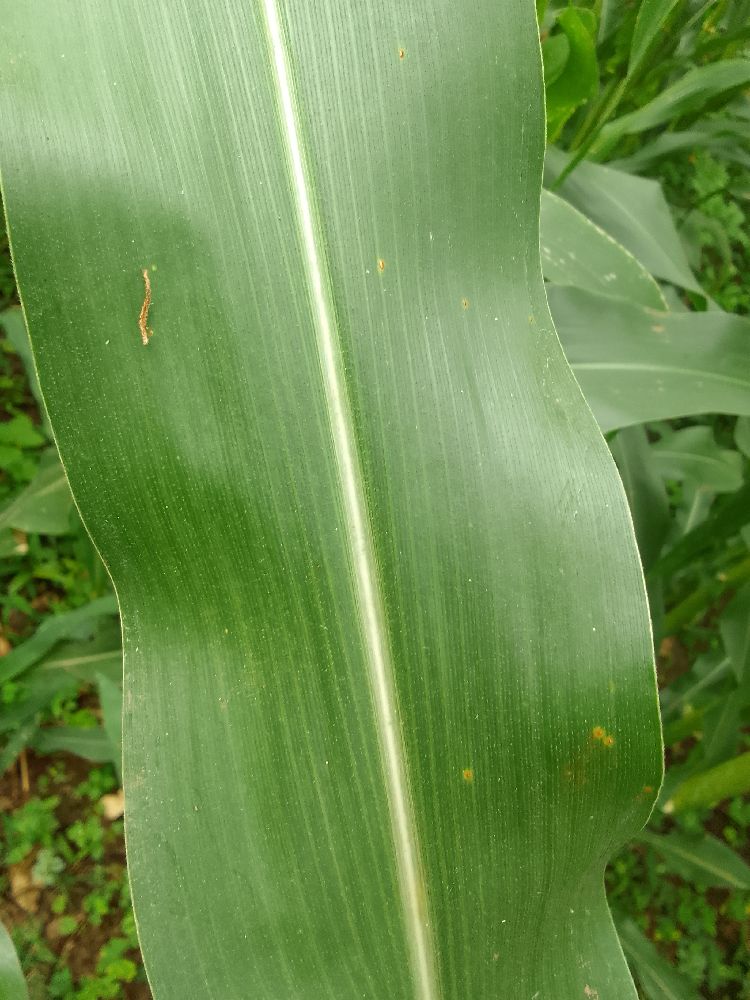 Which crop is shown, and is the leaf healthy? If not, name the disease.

maize, healthy
